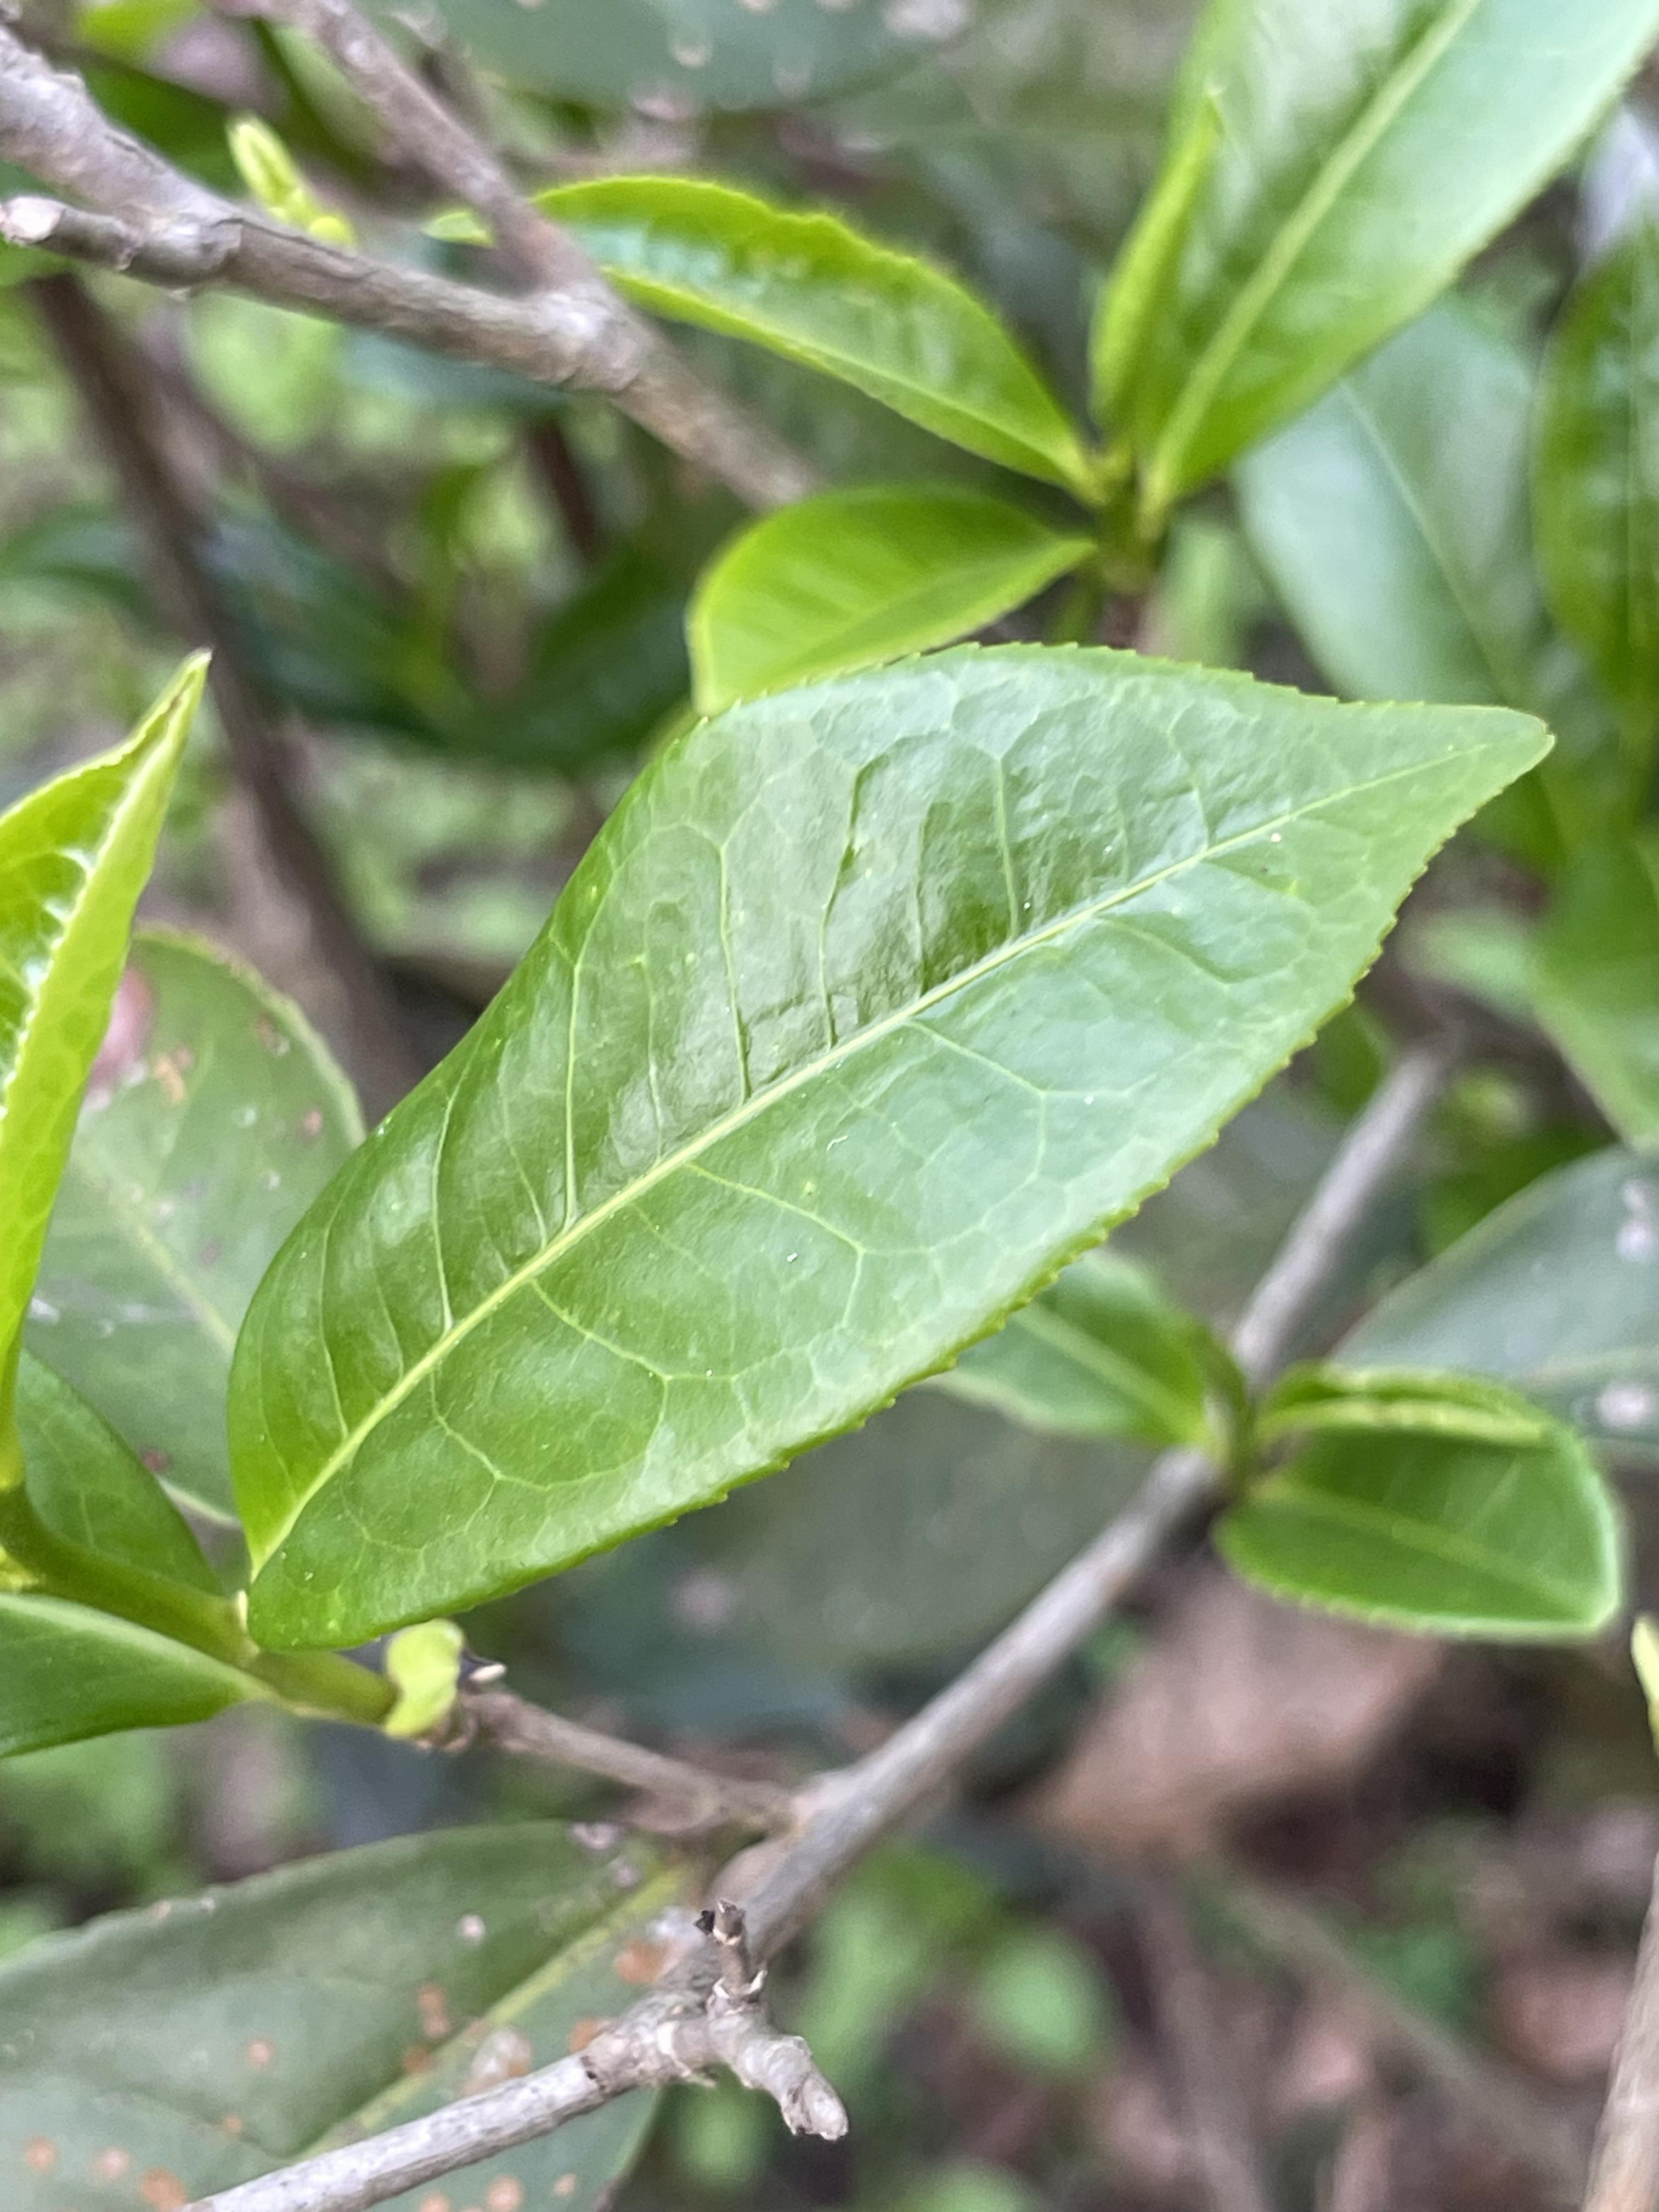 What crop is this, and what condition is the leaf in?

tea, healthy leaf
